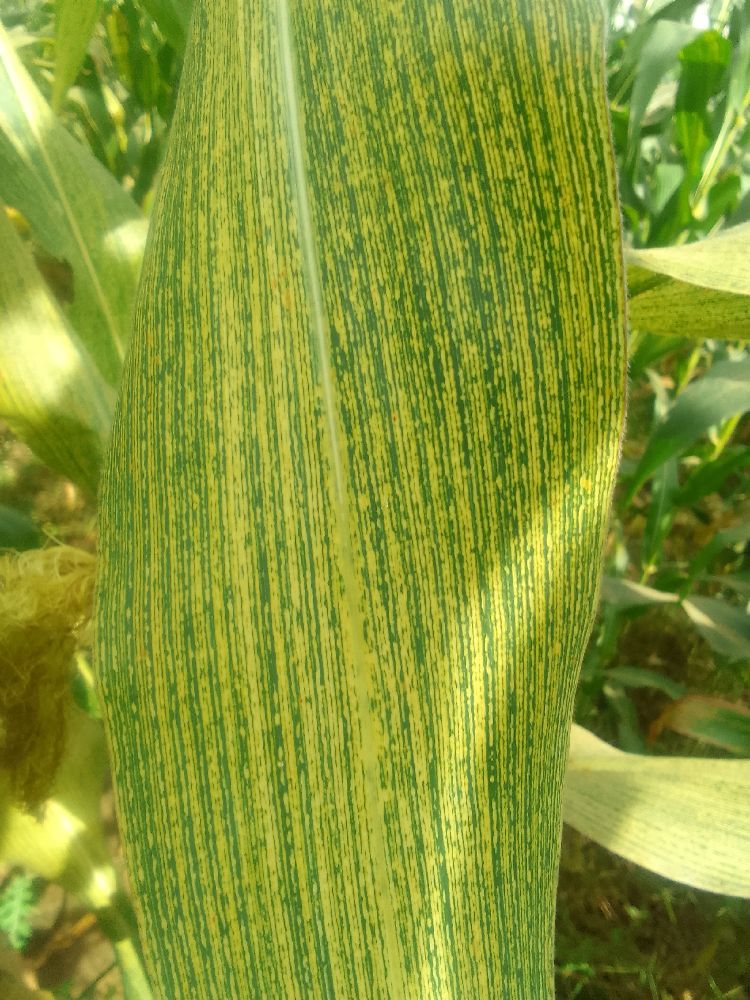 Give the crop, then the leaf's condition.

maize, maize streak virus
